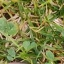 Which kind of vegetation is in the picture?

unstructured weed
